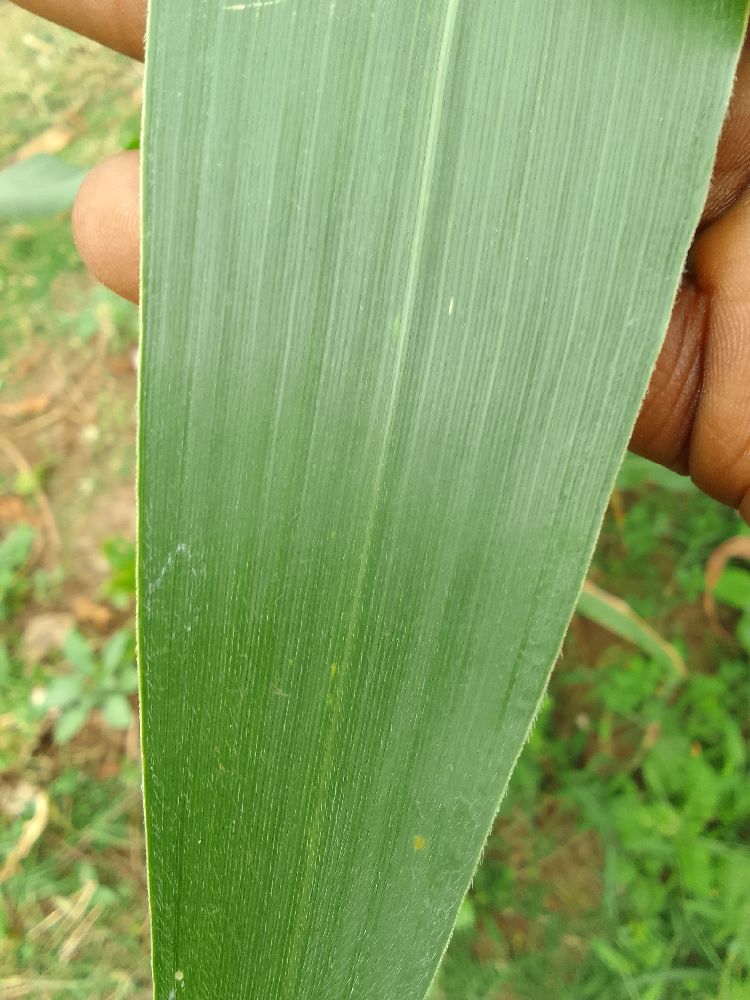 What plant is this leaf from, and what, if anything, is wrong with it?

maize, healthy
